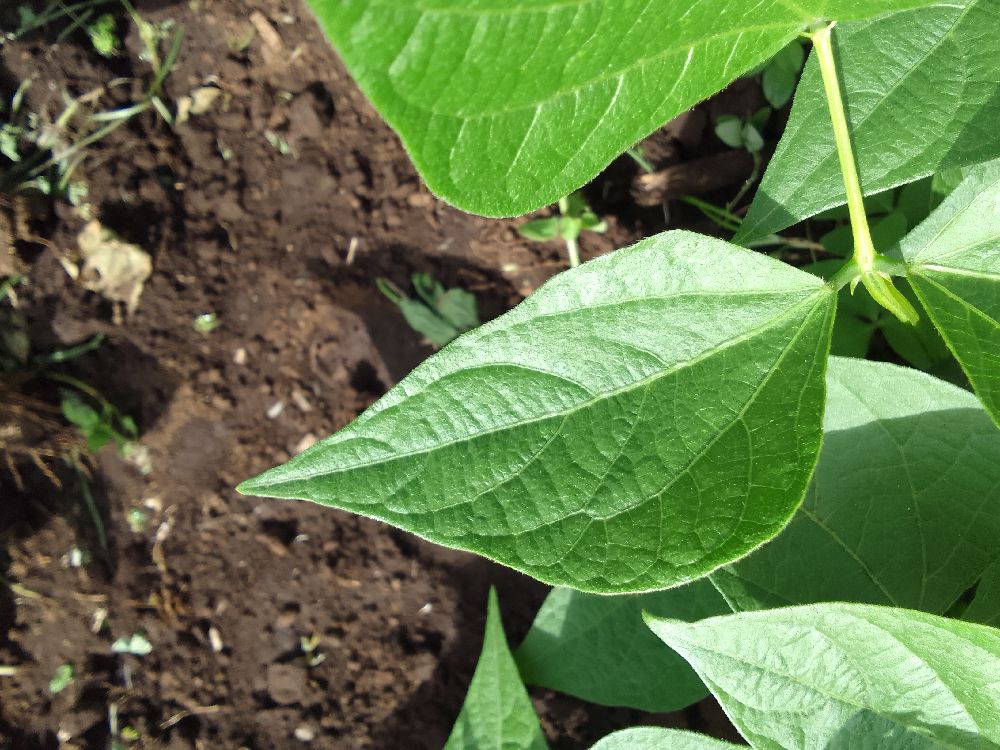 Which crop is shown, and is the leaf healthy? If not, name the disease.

common bean, healthy
